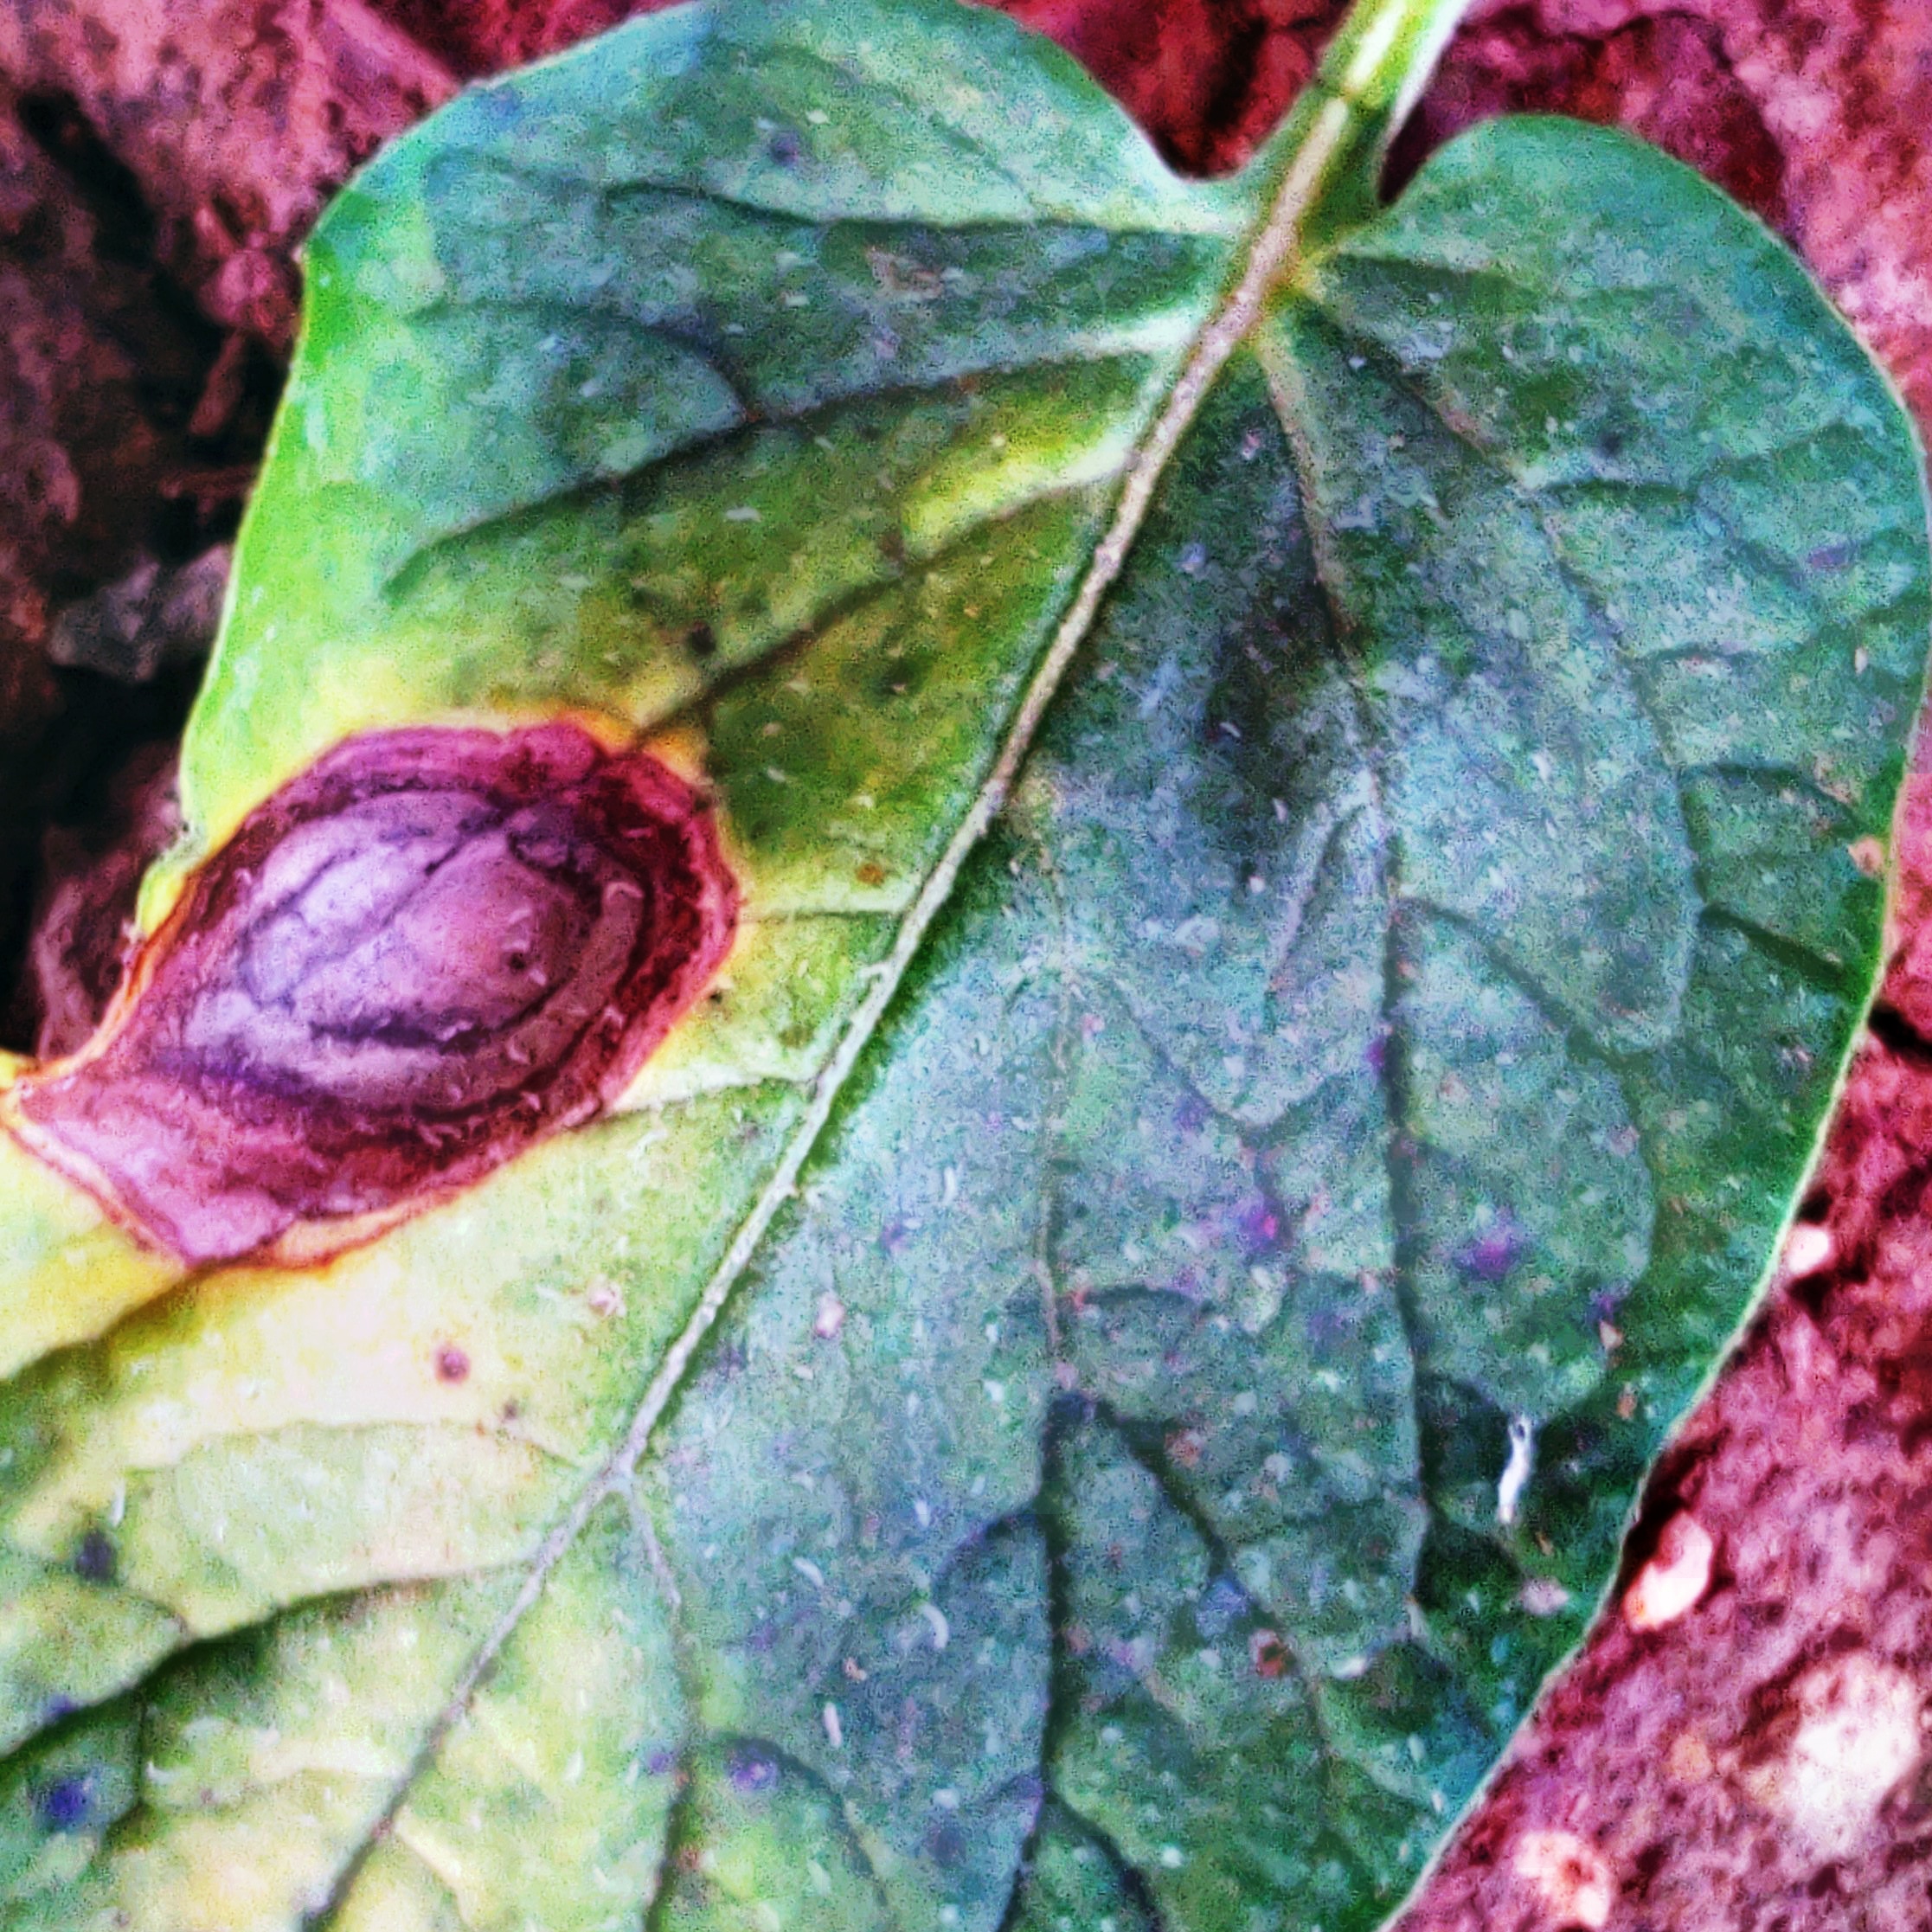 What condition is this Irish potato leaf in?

late blight
